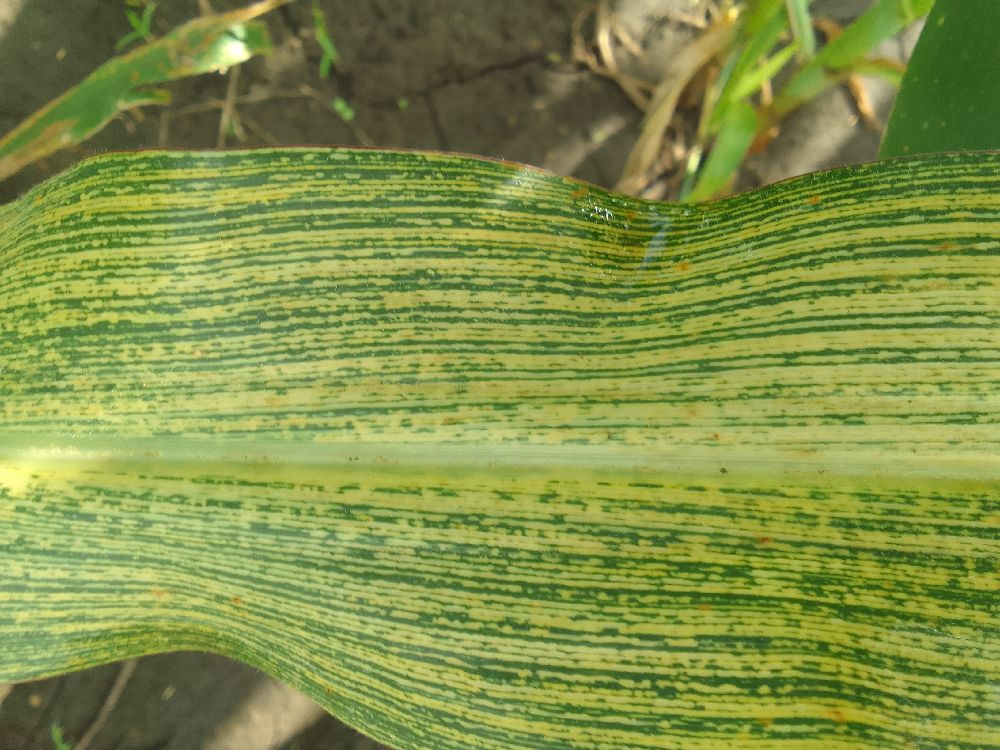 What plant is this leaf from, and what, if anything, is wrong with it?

maize, maize streak virus
